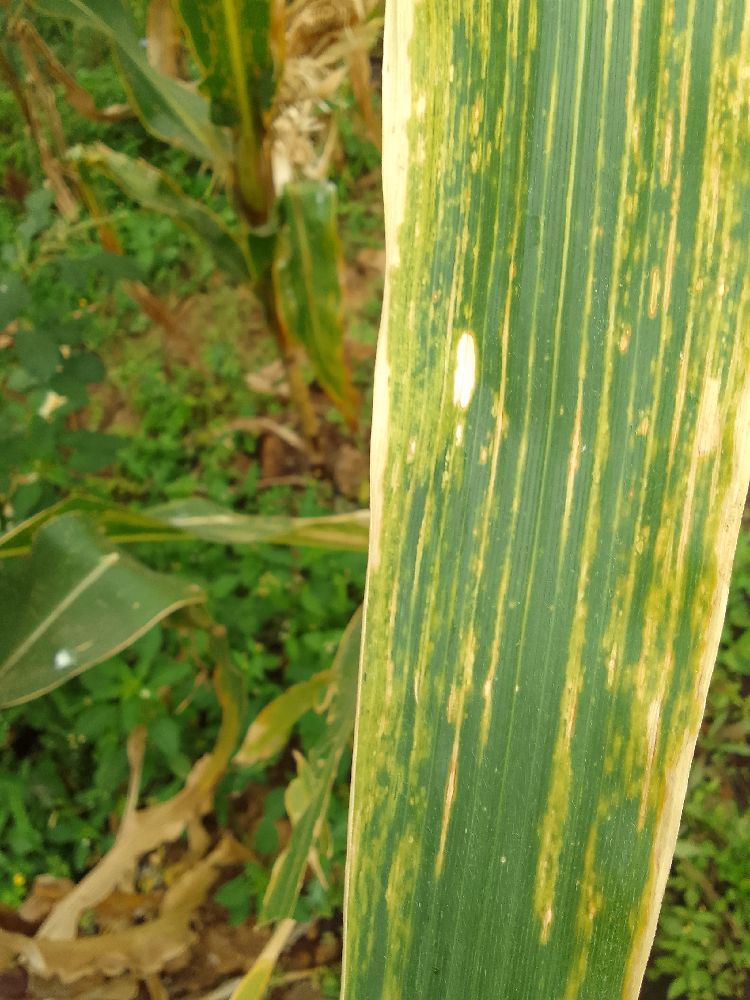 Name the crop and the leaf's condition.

maize, maize lethal necrosis
